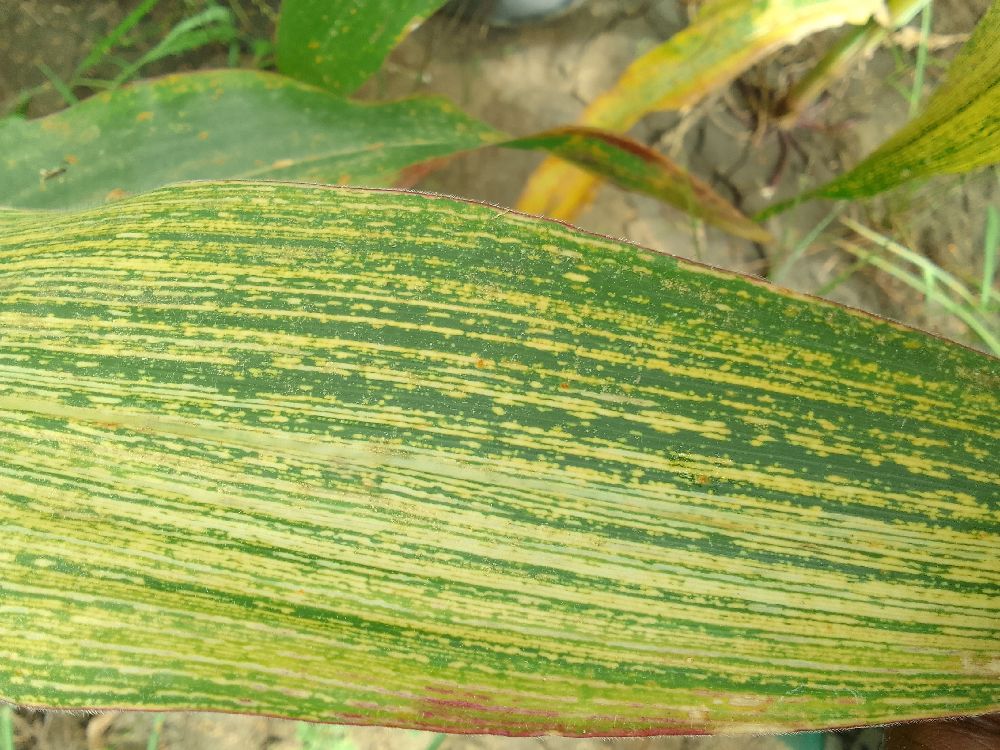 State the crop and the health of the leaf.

maize, maize streak virus
